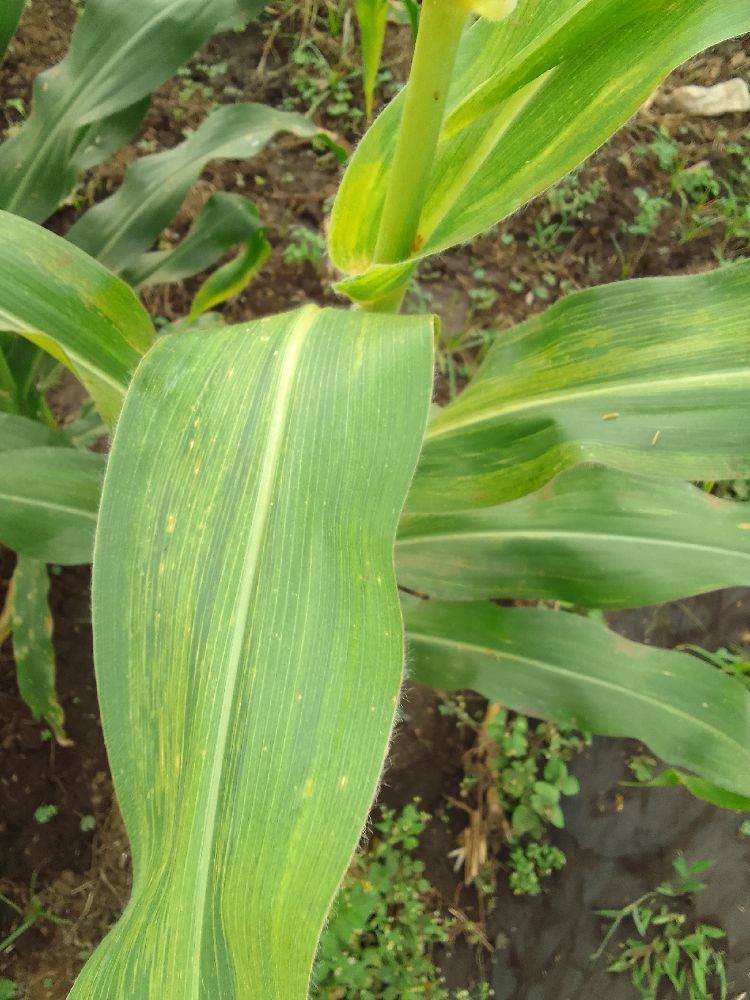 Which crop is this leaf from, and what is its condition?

maize, maize lethal necrosis
